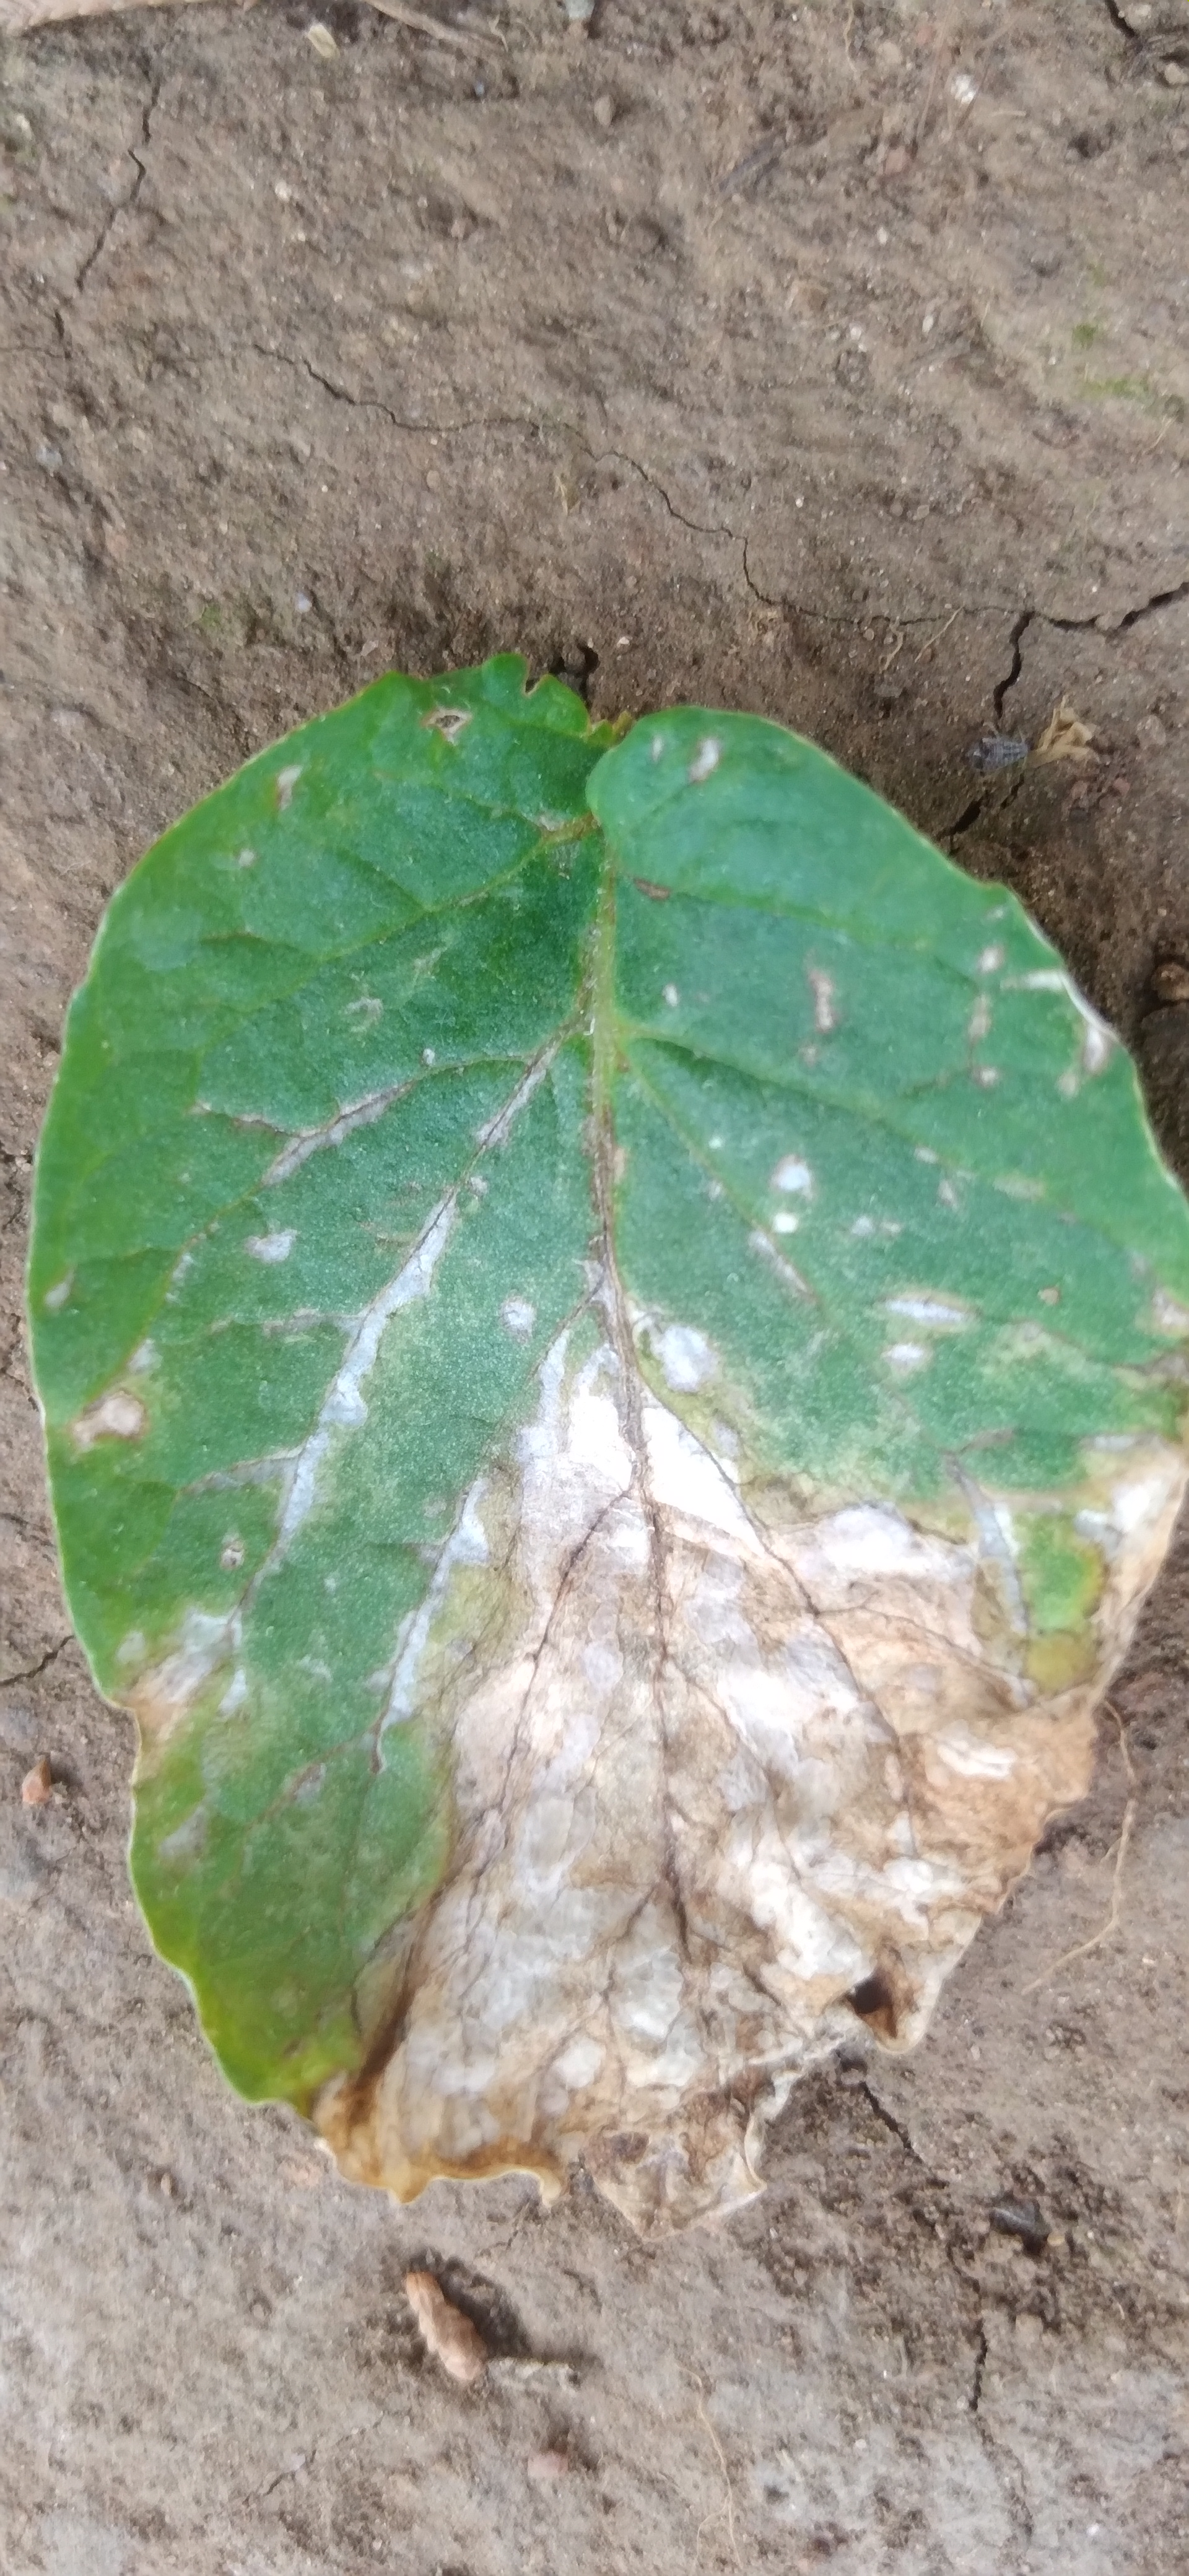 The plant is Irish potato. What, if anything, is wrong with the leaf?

early blight
